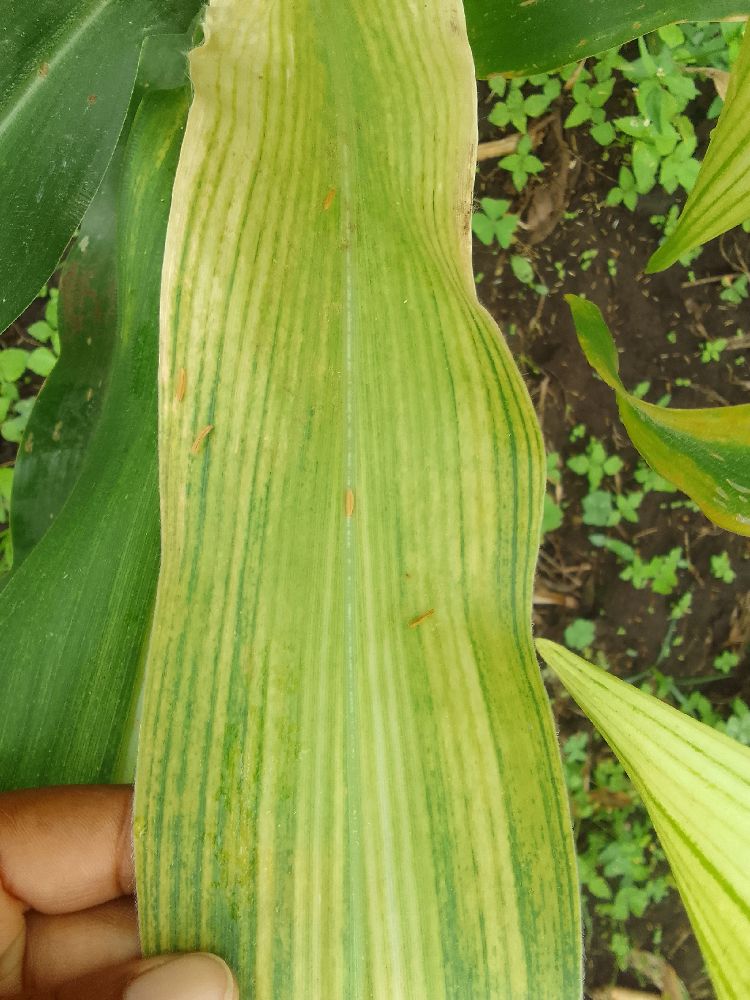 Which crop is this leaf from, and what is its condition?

maize, maize lethal necrosis
